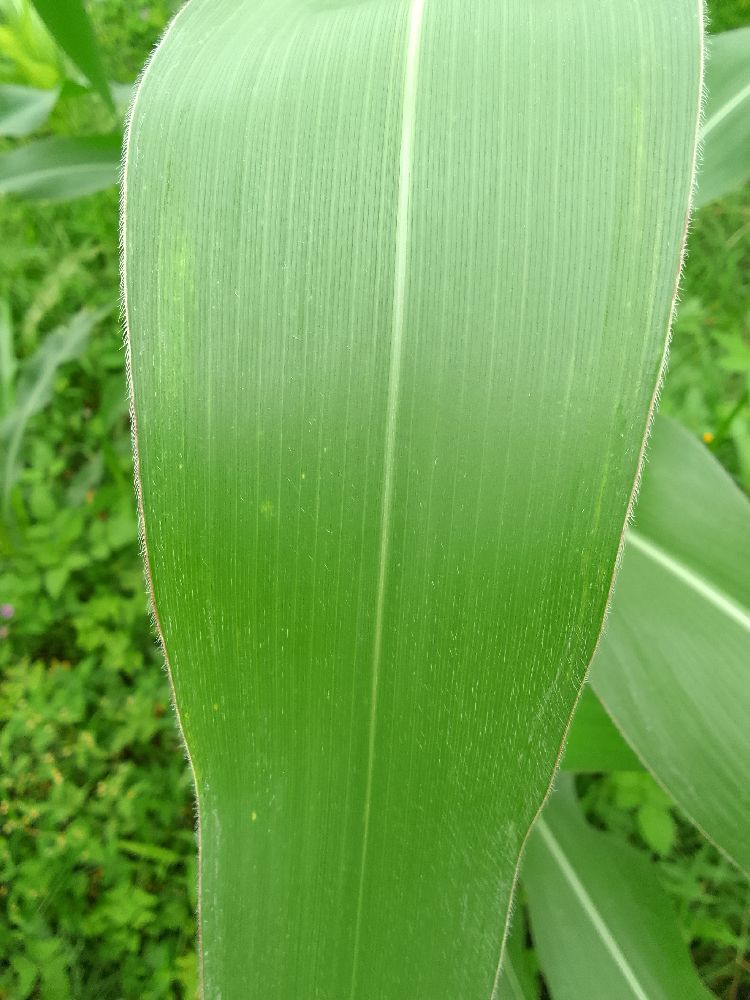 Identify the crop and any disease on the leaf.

maize, healthy
